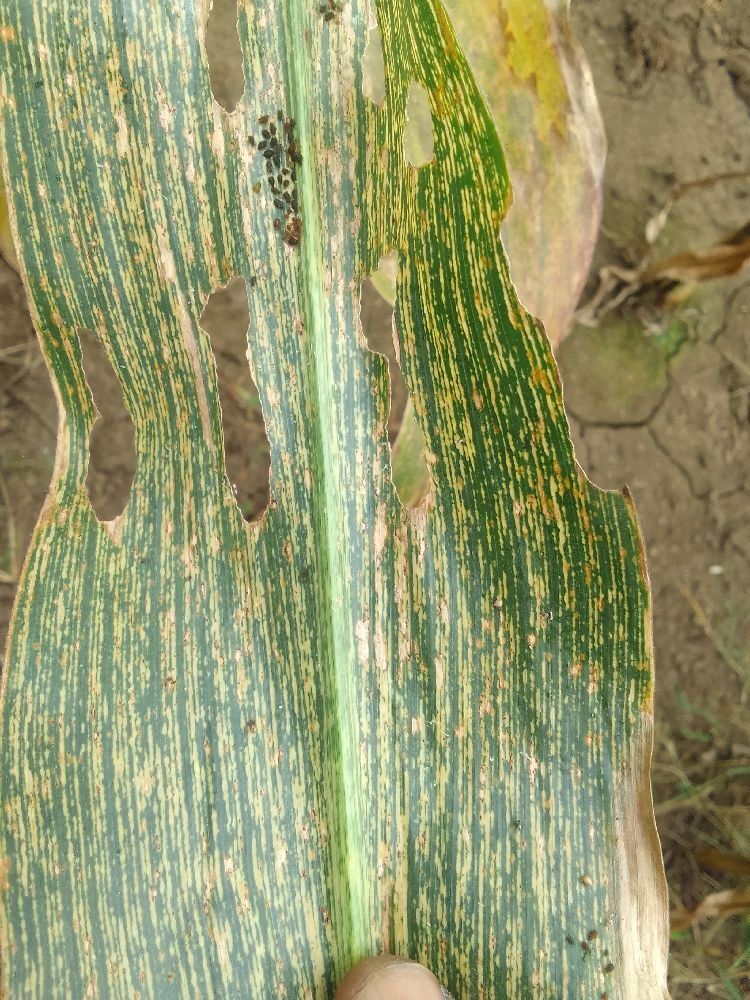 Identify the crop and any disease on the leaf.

maize, maize streak virus
